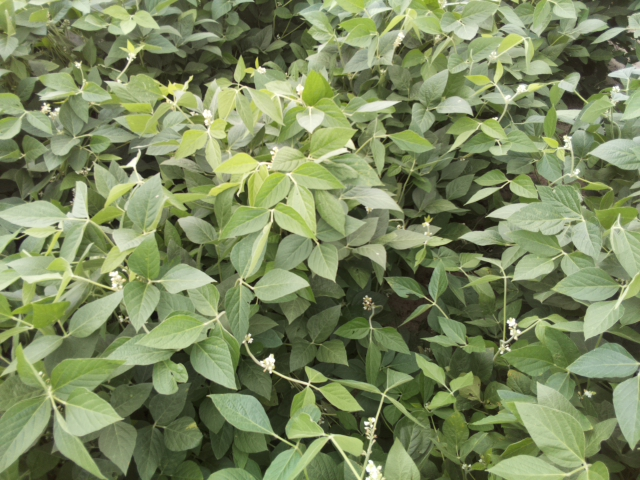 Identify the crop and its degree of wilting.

soybean, leaves with no wilting
